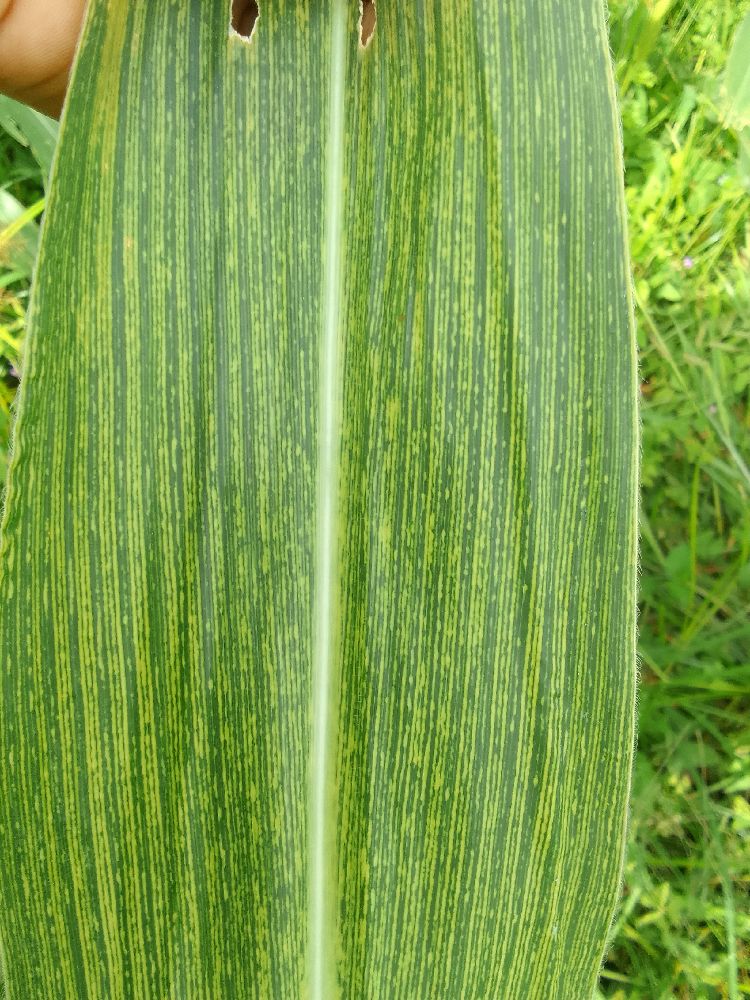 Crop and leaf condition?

maize, maize streak virus
